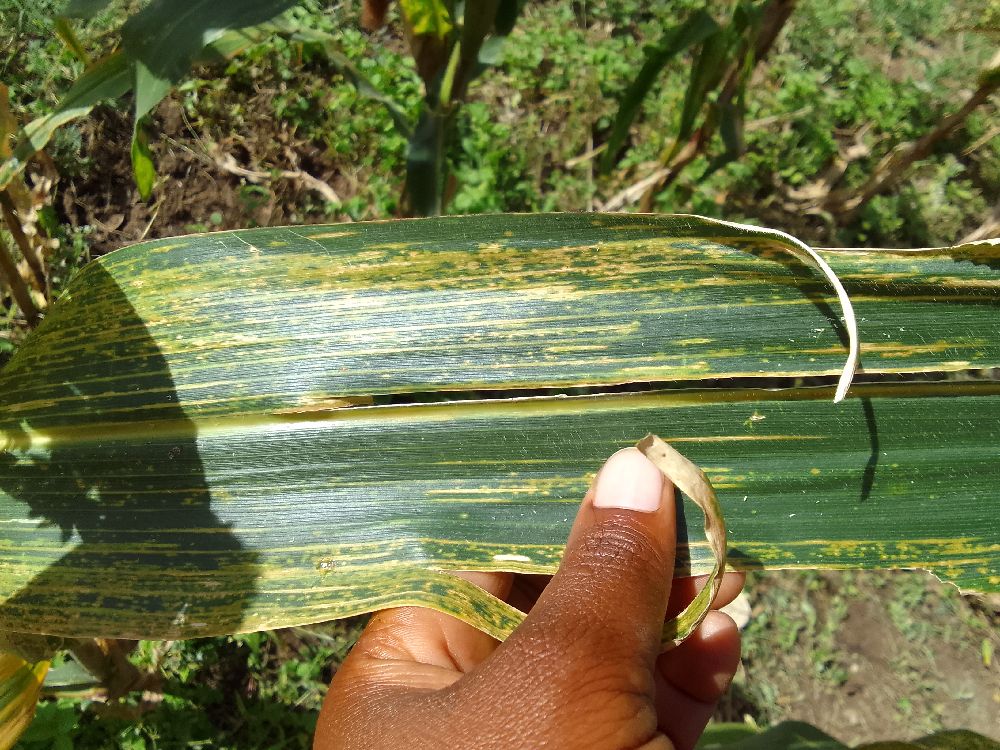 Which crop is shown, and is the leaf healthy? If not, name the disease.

maize, maize lethal necrosis
